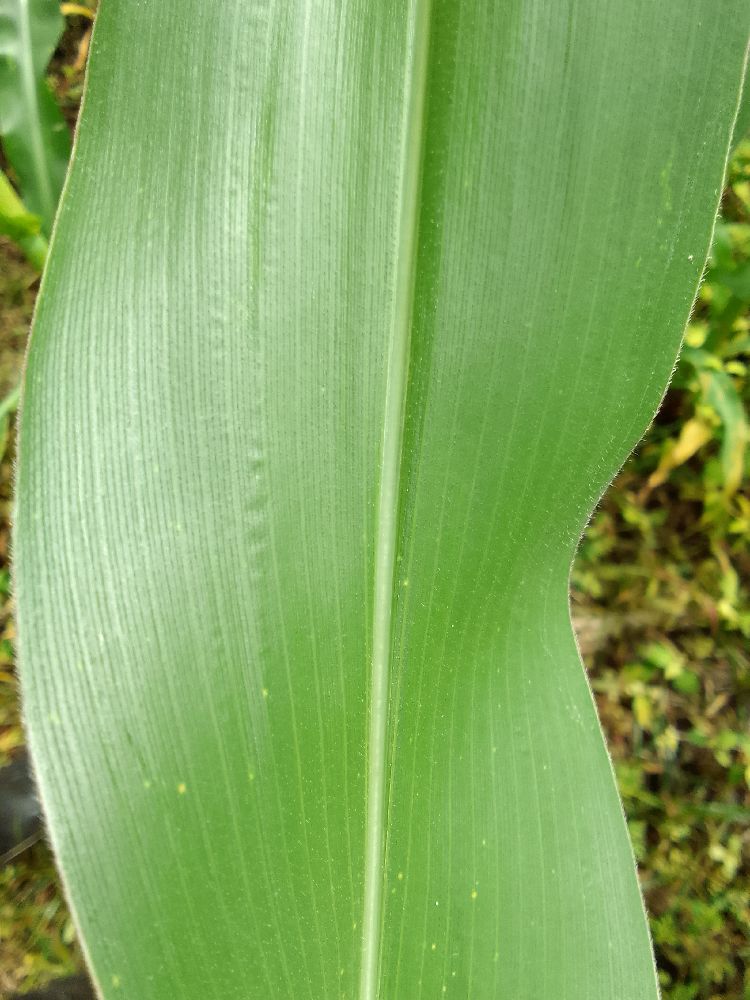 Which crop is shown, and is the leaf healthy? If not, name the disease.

maize, healthy
